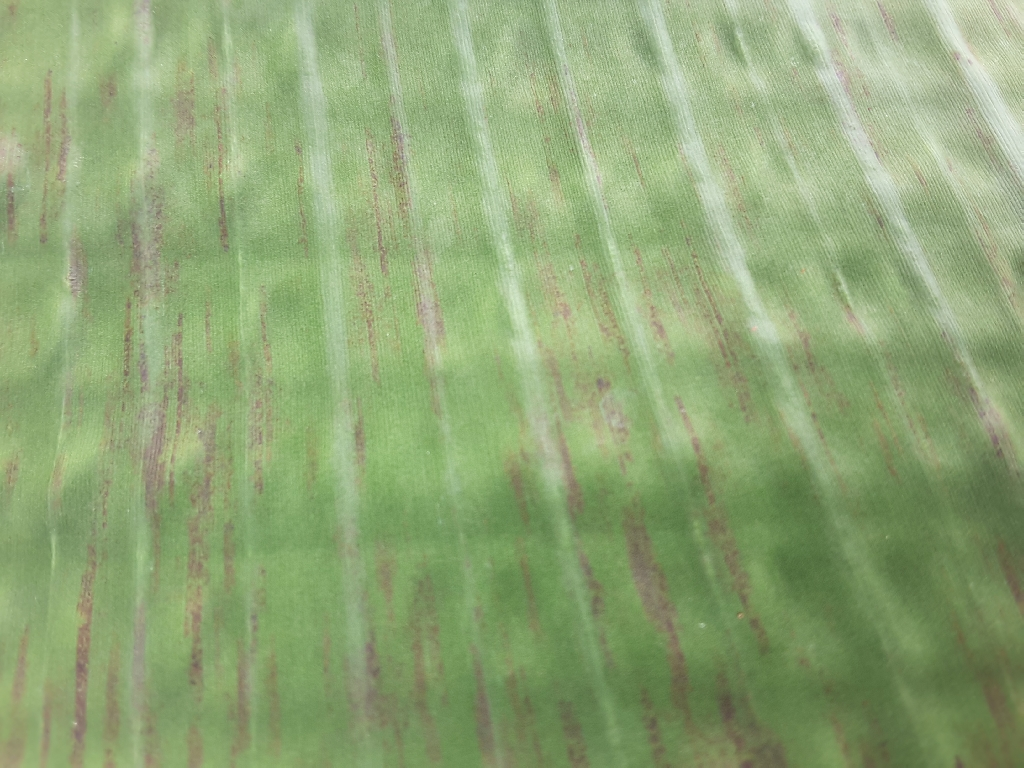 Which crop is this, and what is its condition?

banana, black sigatoka
